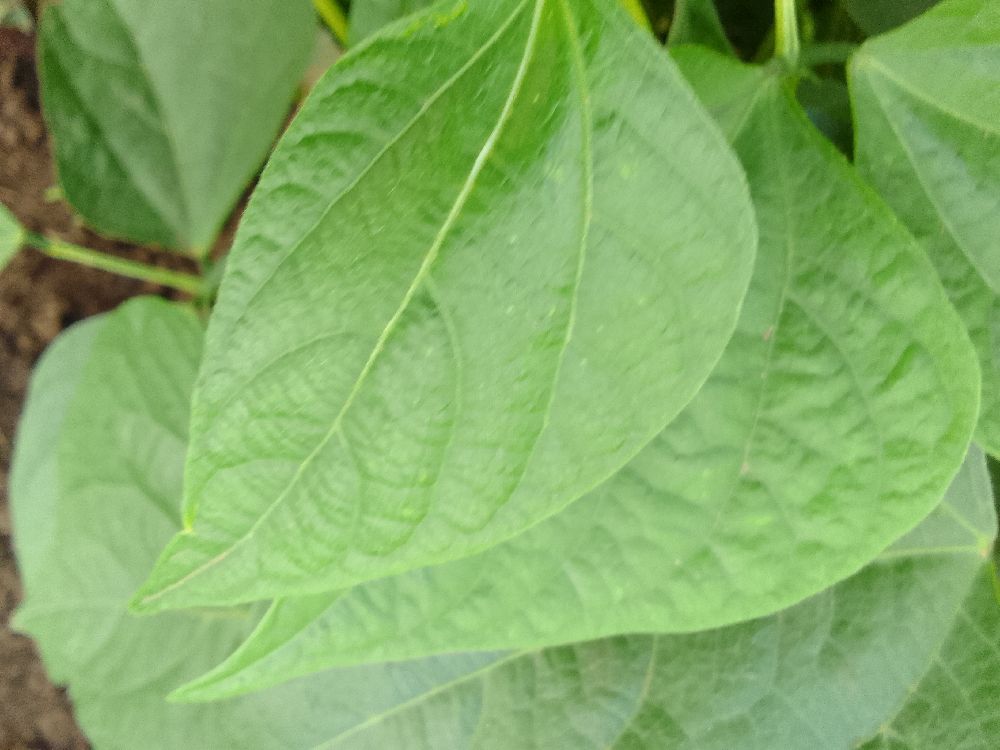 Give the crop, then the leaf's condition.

common bean, healthy
